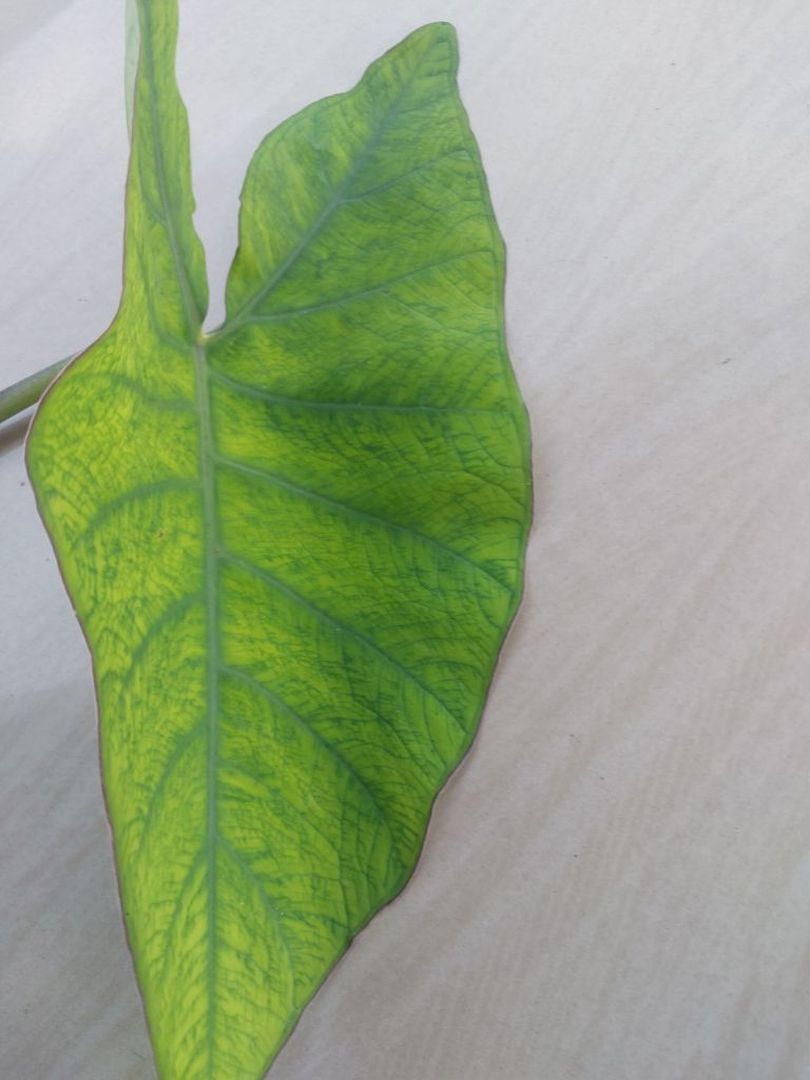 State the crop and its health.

taro, mosaic
